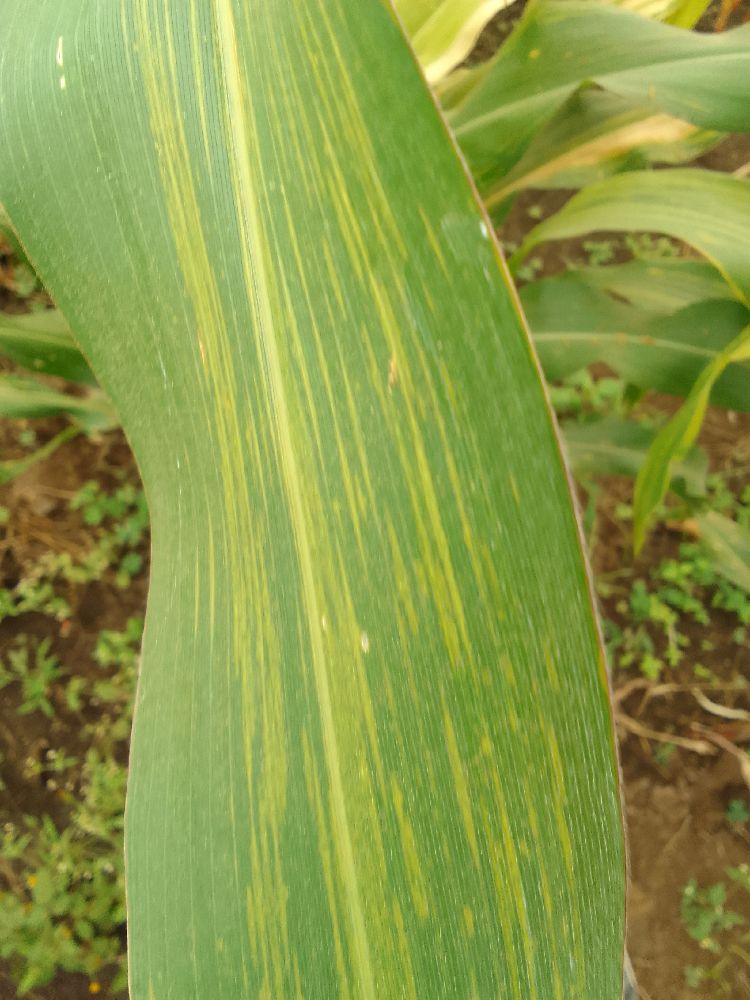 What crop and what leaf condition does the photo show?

maize, maize lethal necrosis
